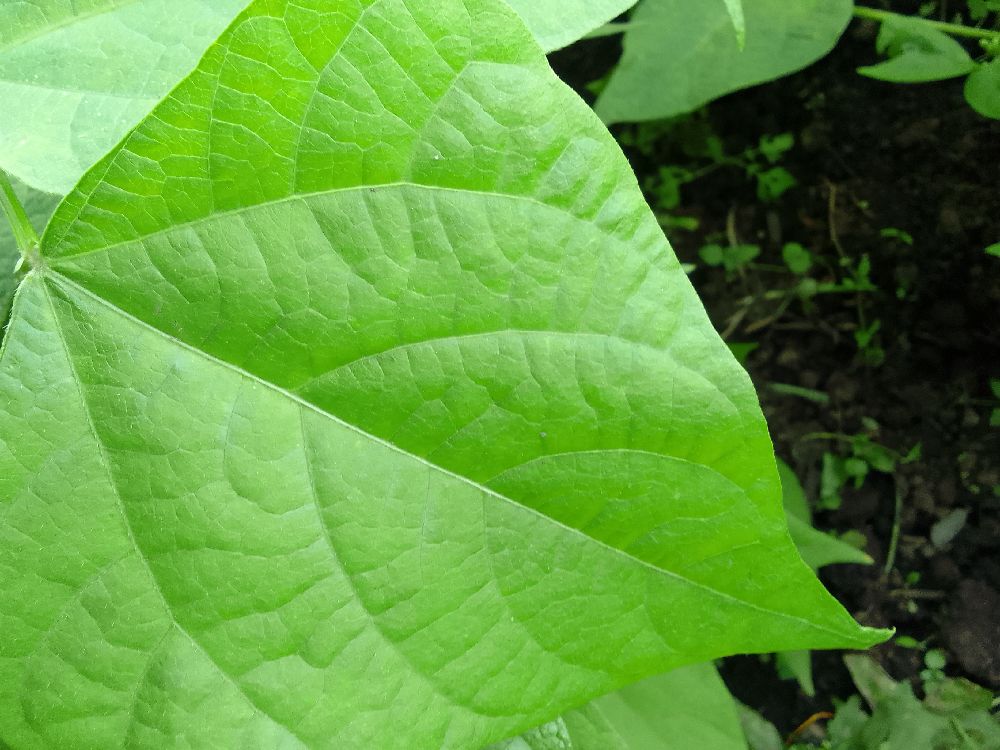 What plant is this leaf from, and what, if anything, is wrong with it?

common bean, healthy
